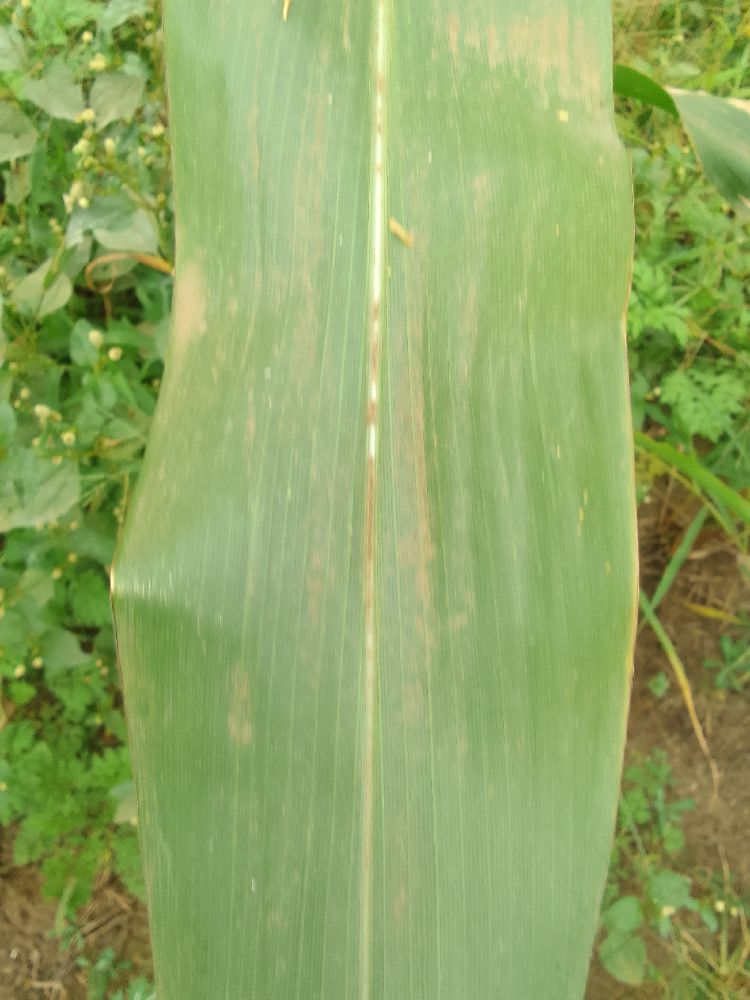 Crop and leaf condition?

maize, healthy
